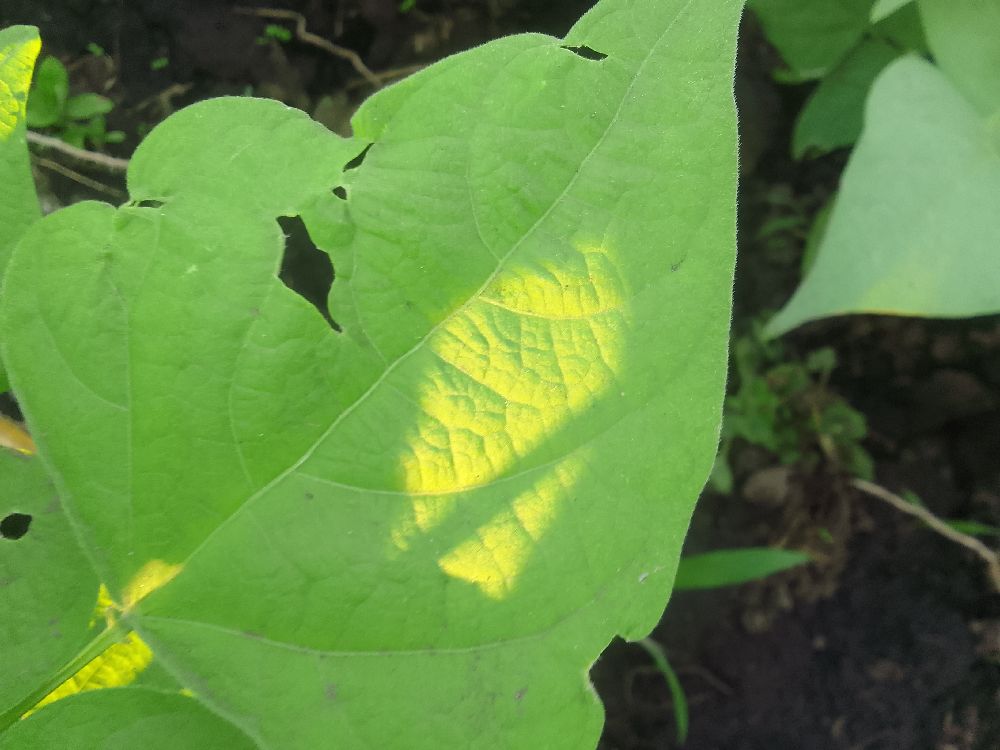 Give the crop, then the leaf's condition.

common bean, healthy
